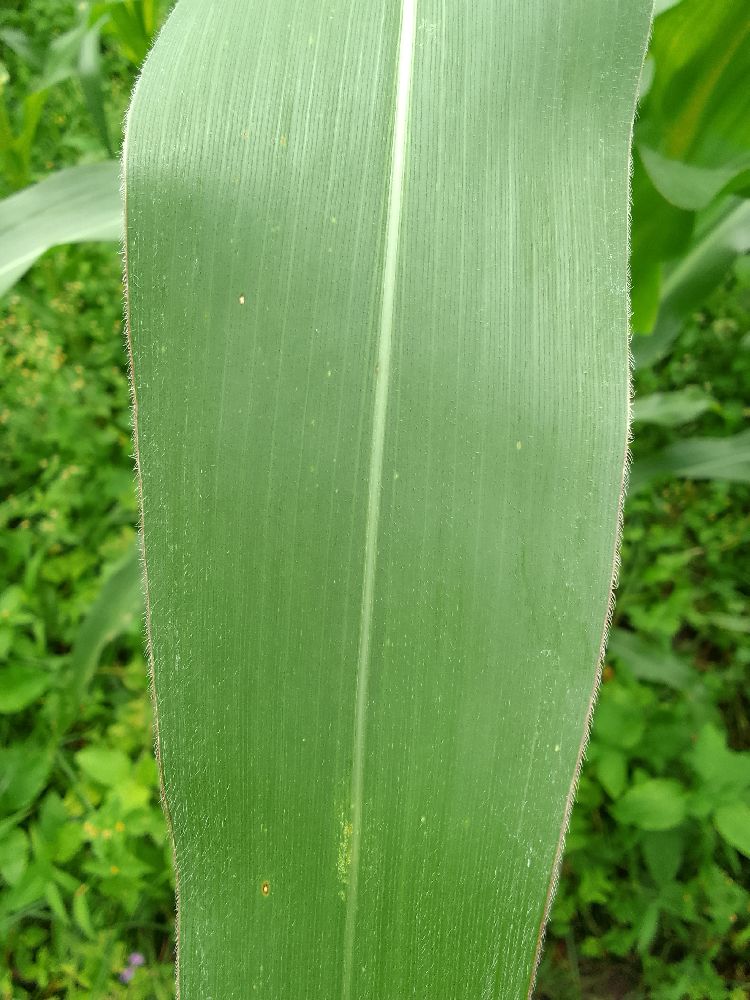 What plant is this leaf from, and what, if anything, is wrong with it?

maize, healthy
